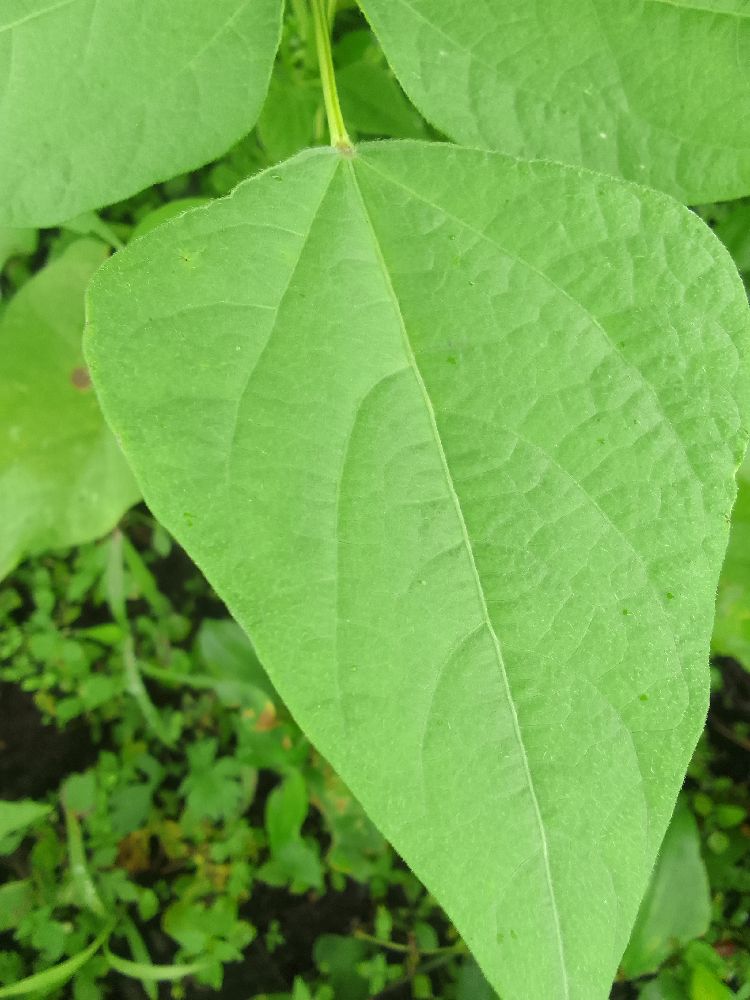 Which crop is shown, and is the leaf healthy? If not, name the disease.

common bean, healthy
